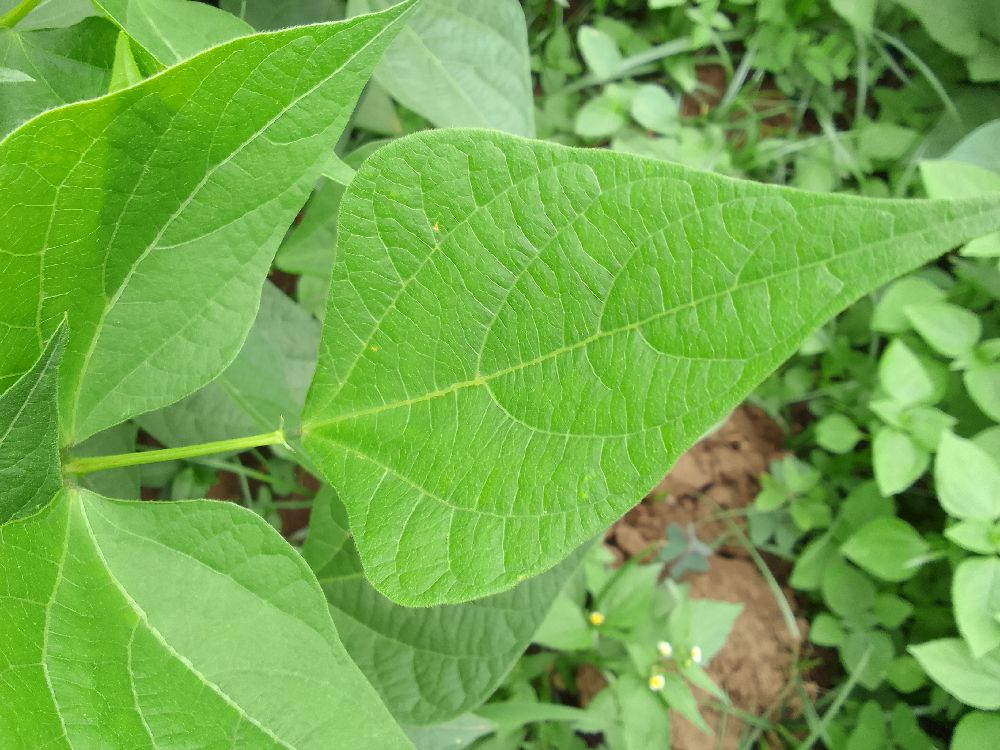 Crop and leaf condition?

common bean, healthy
